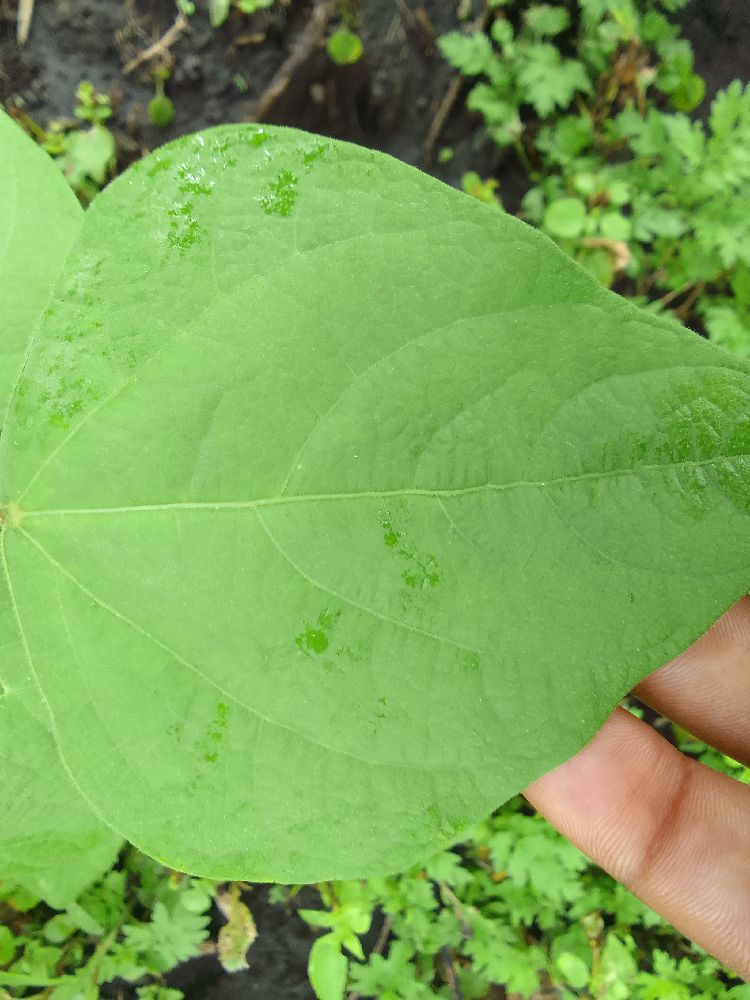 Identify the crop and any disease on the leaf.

common bean, healthy
